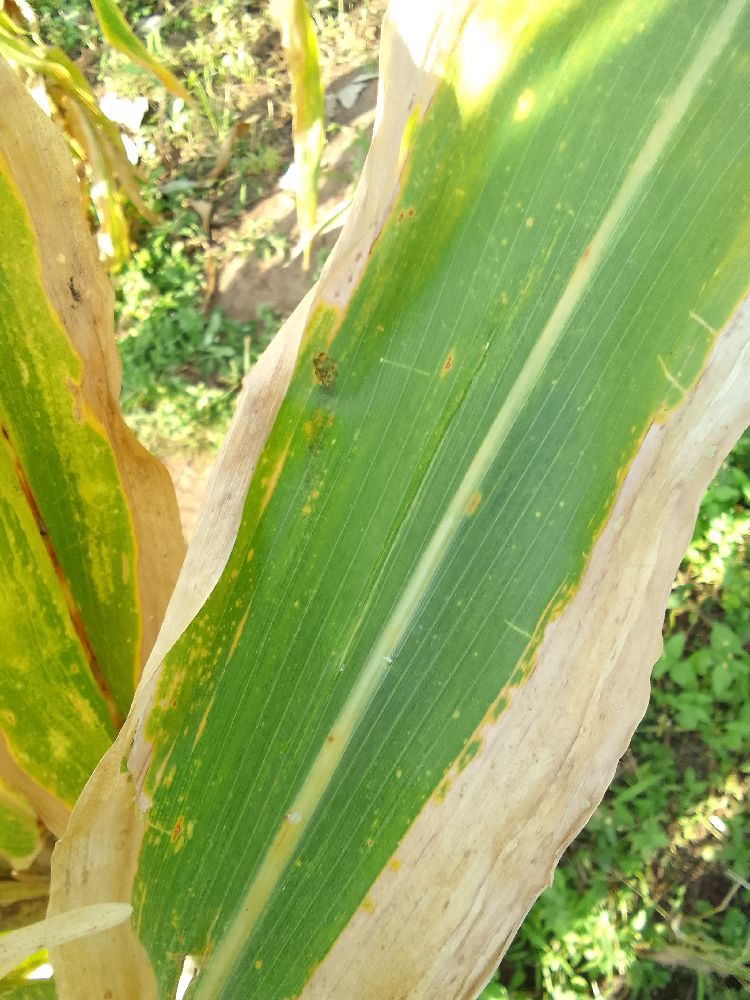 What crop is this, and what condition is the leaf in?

maize, maize lethal necrosis
